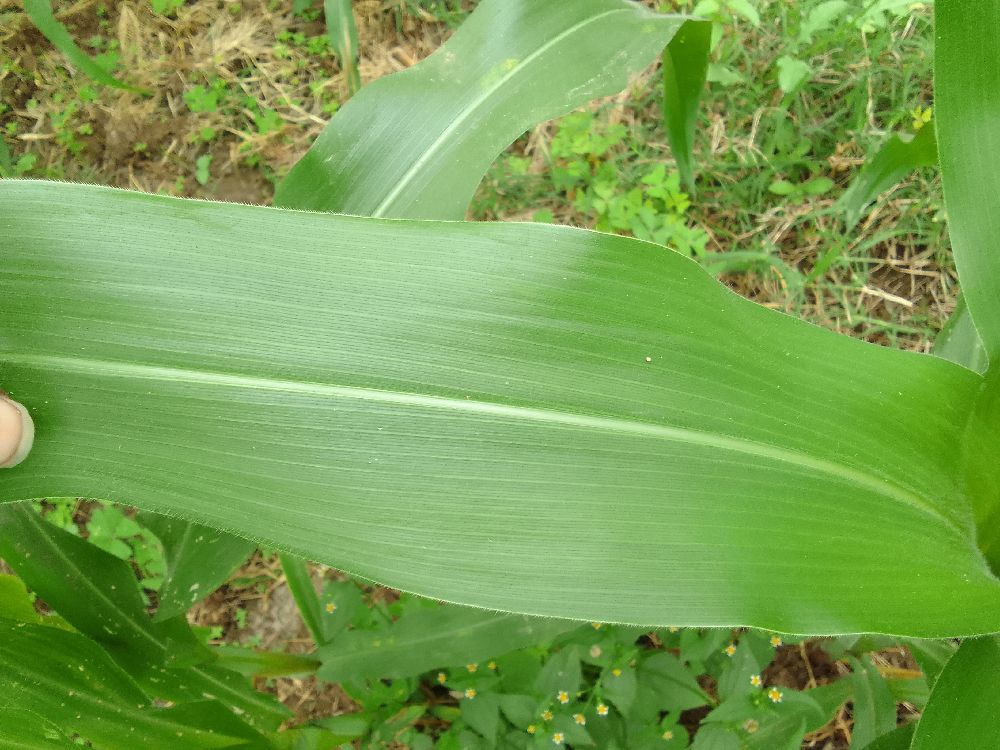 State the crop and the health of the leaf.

maize, healthy
